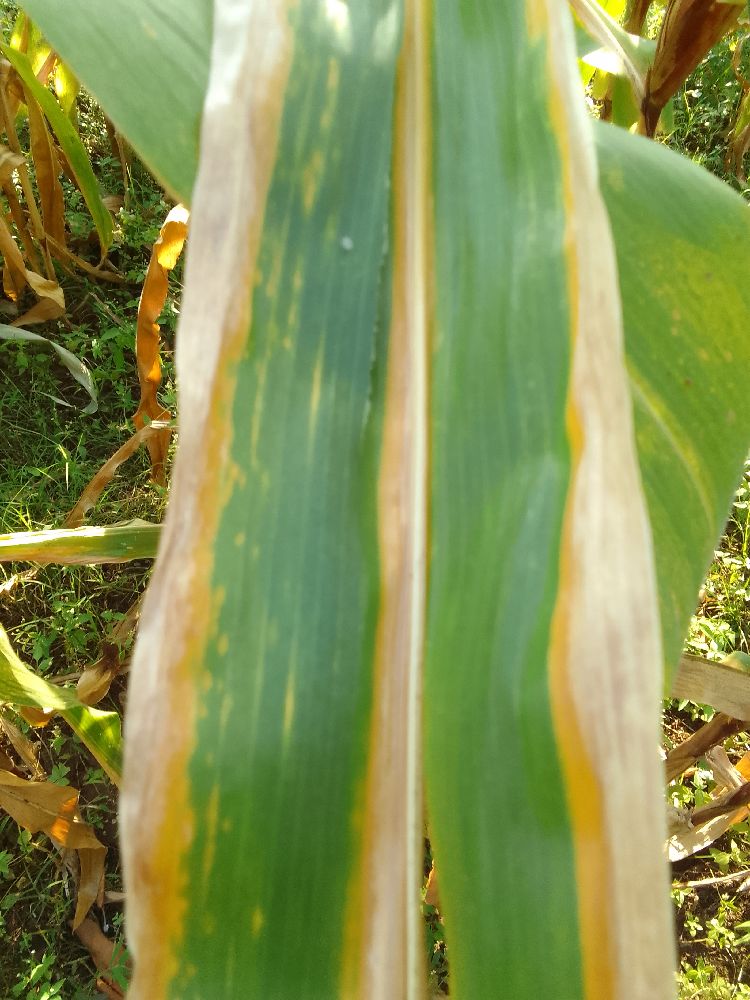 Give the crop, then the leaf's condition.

maize, maize lethal necrosis
